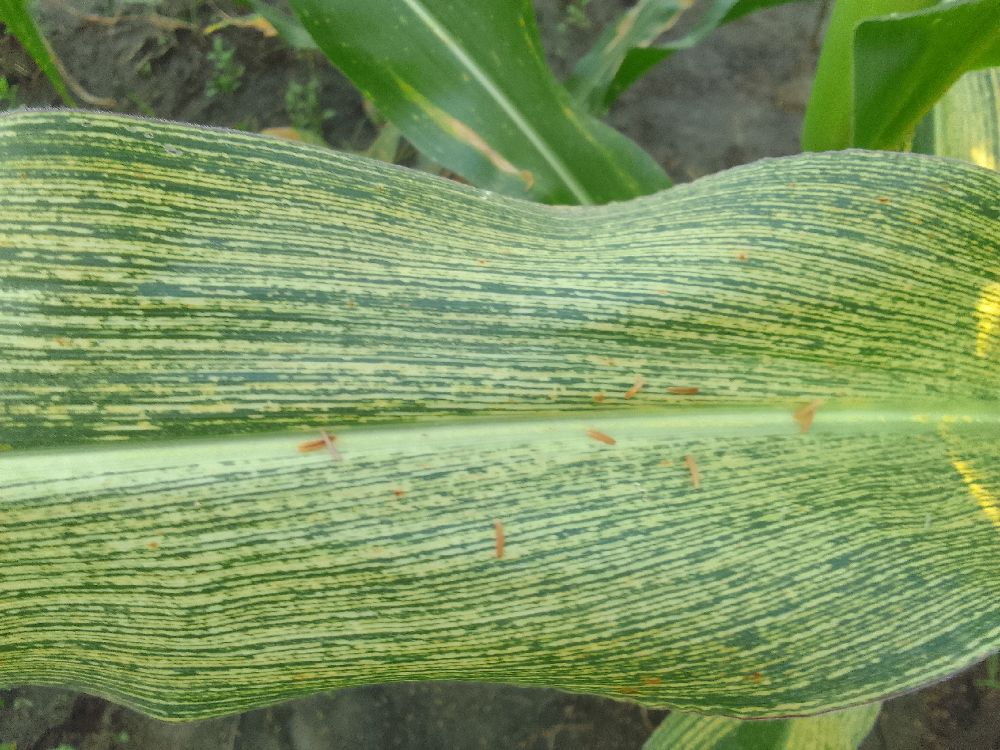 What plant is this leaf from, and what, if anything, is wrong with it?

maize, maize streak virus
